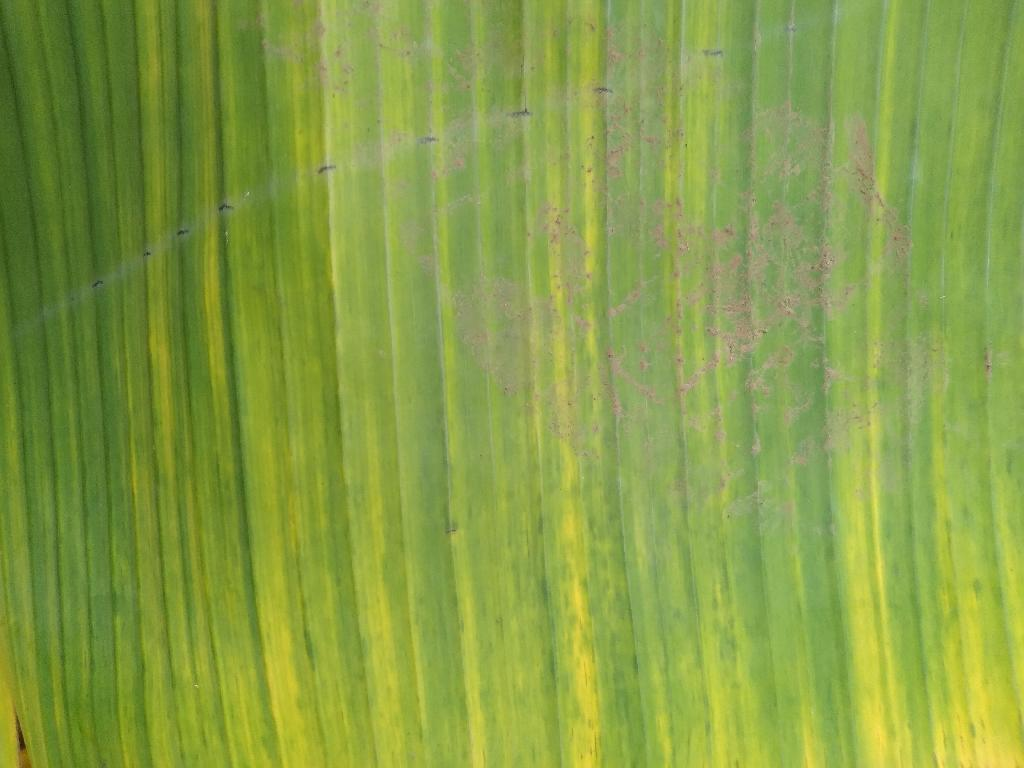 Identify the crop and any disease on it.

banana, fusarium wilt race 1
